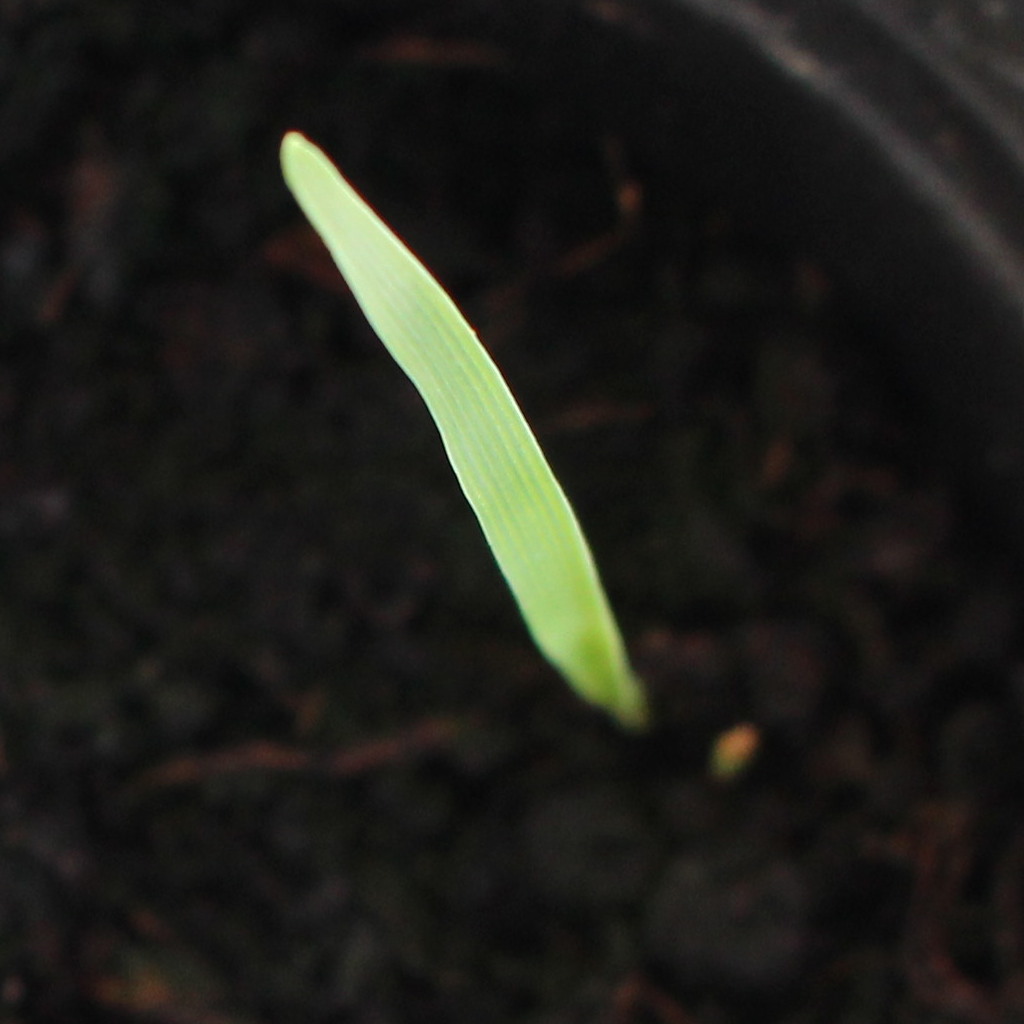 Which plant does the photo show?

Avena sterilis
